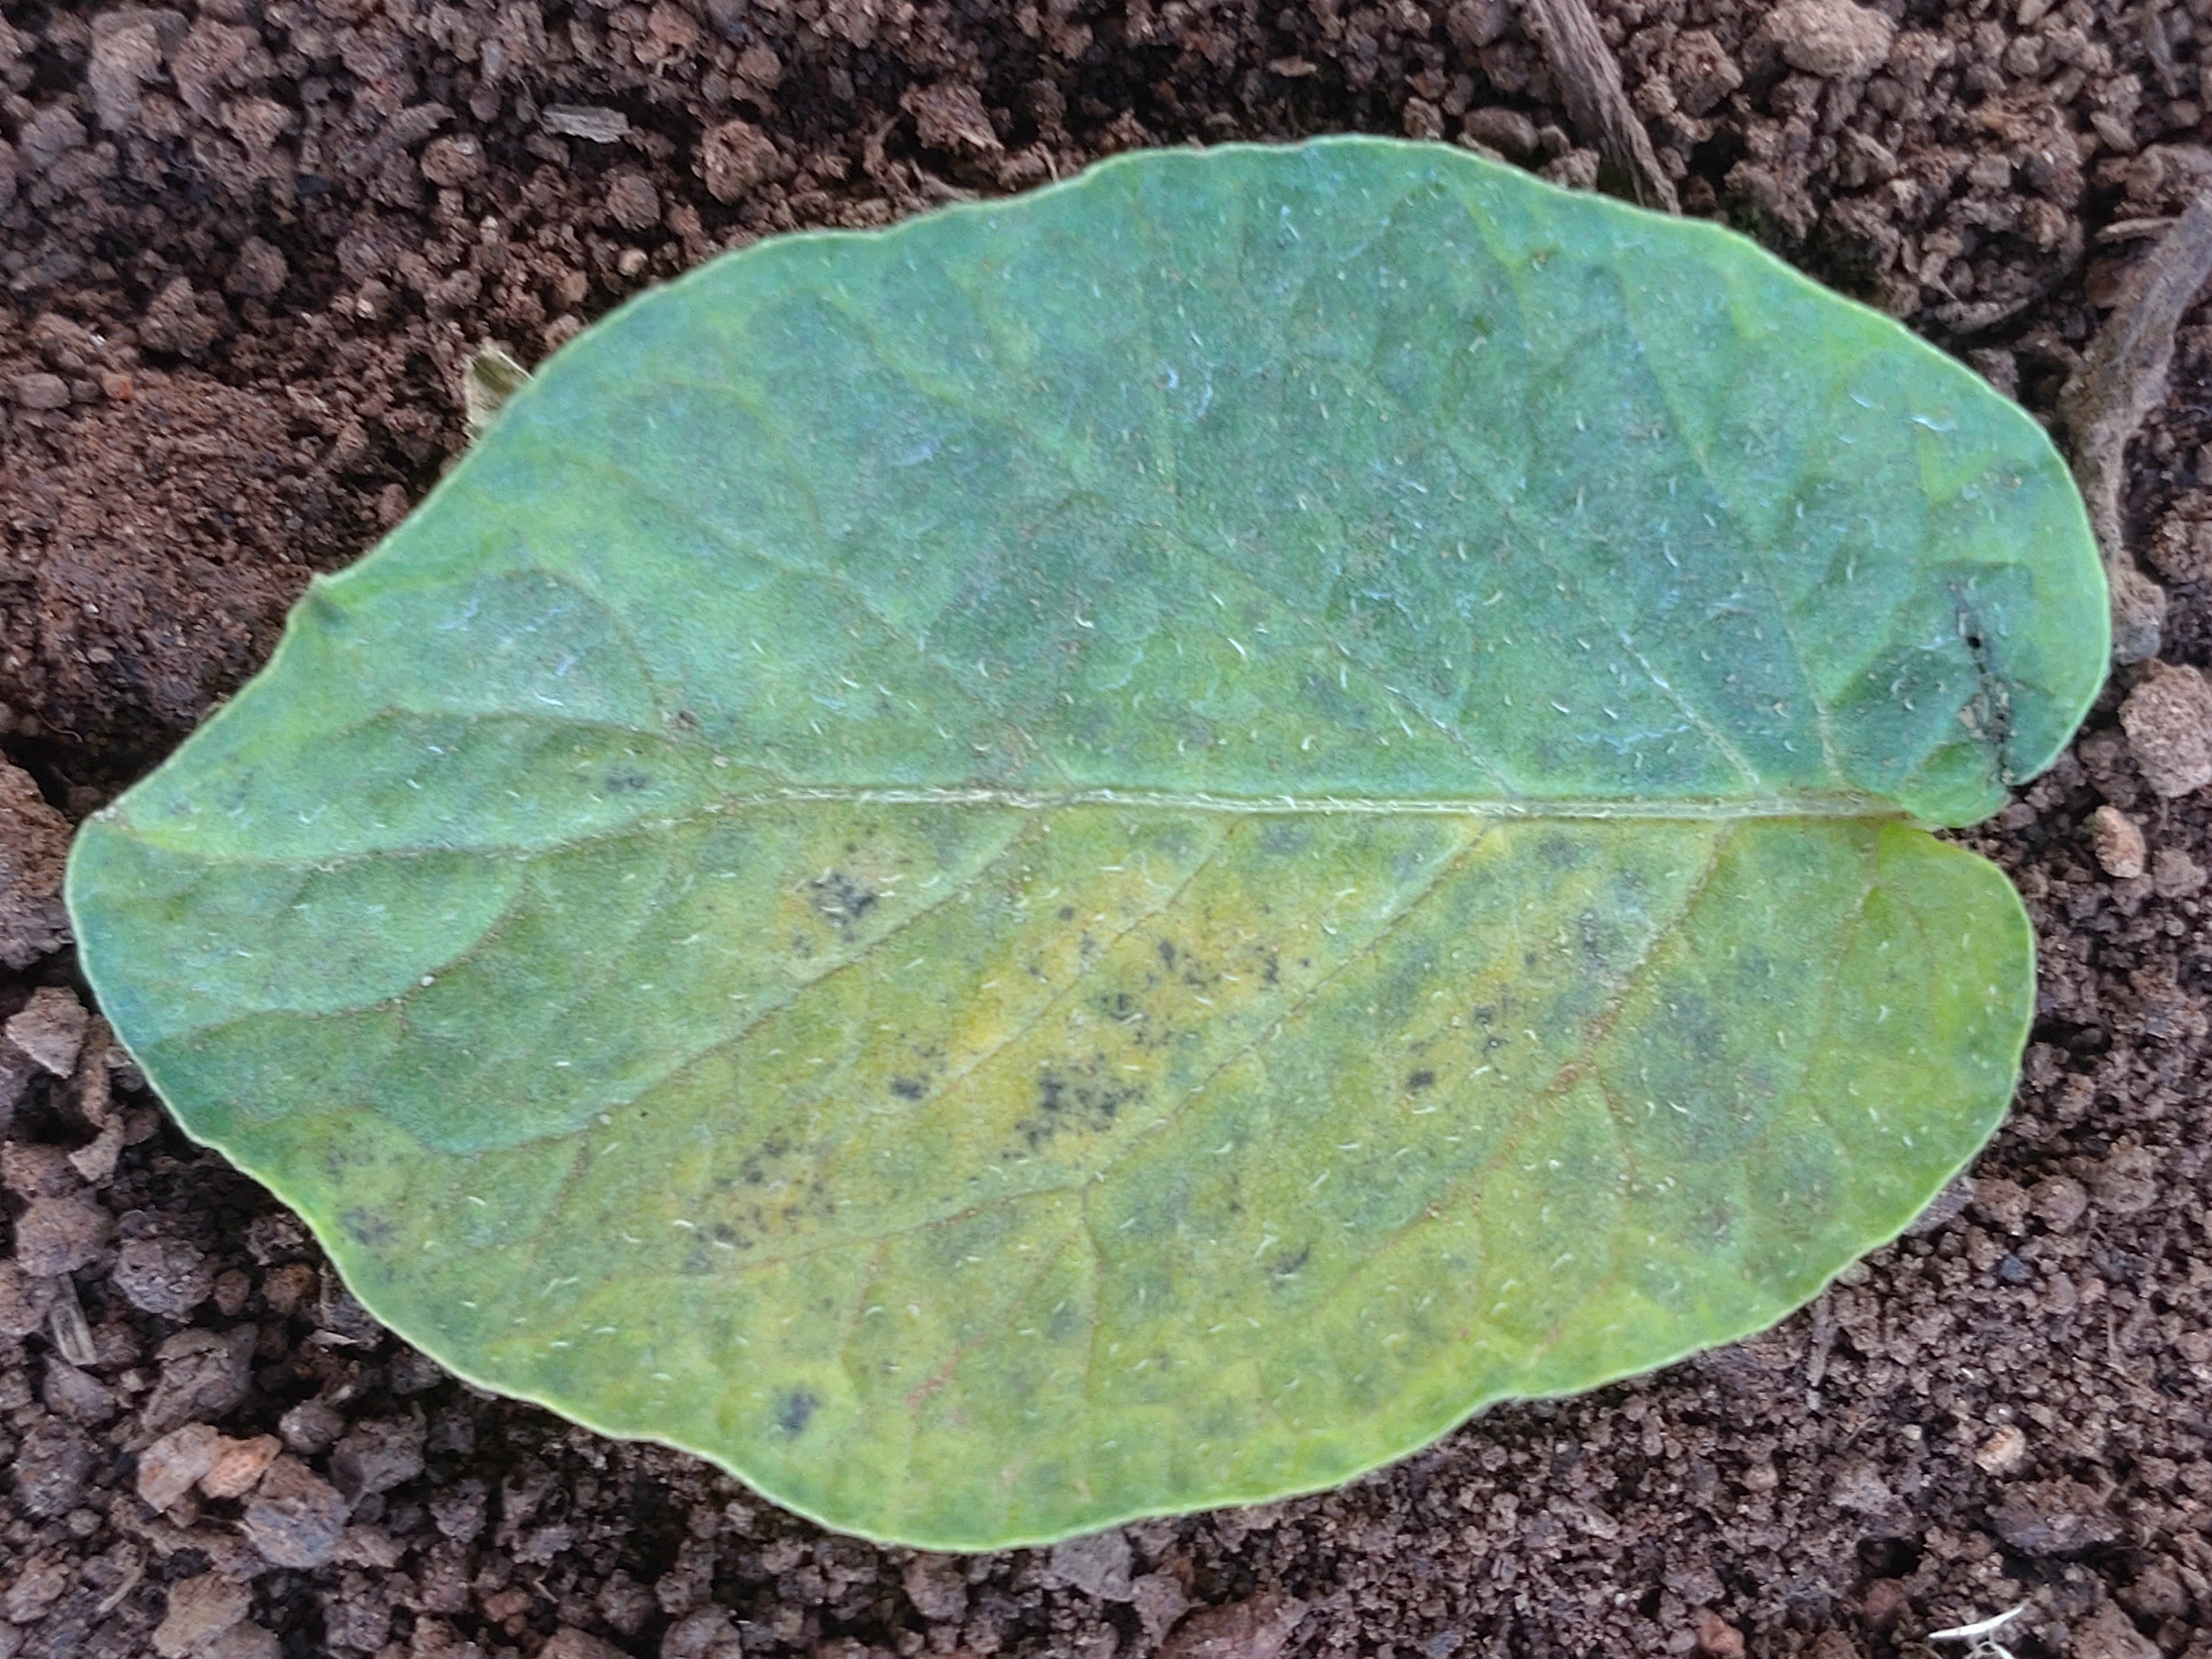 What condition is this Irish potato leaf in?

late blight
